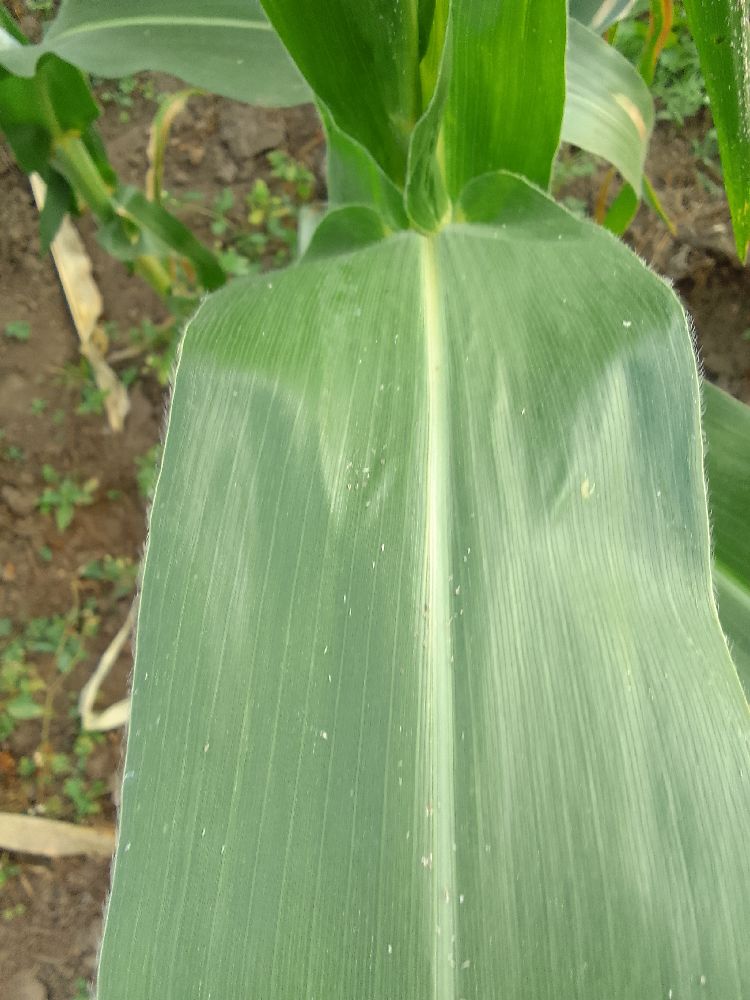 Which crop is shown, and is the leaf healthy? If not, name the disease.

maize, healthy
